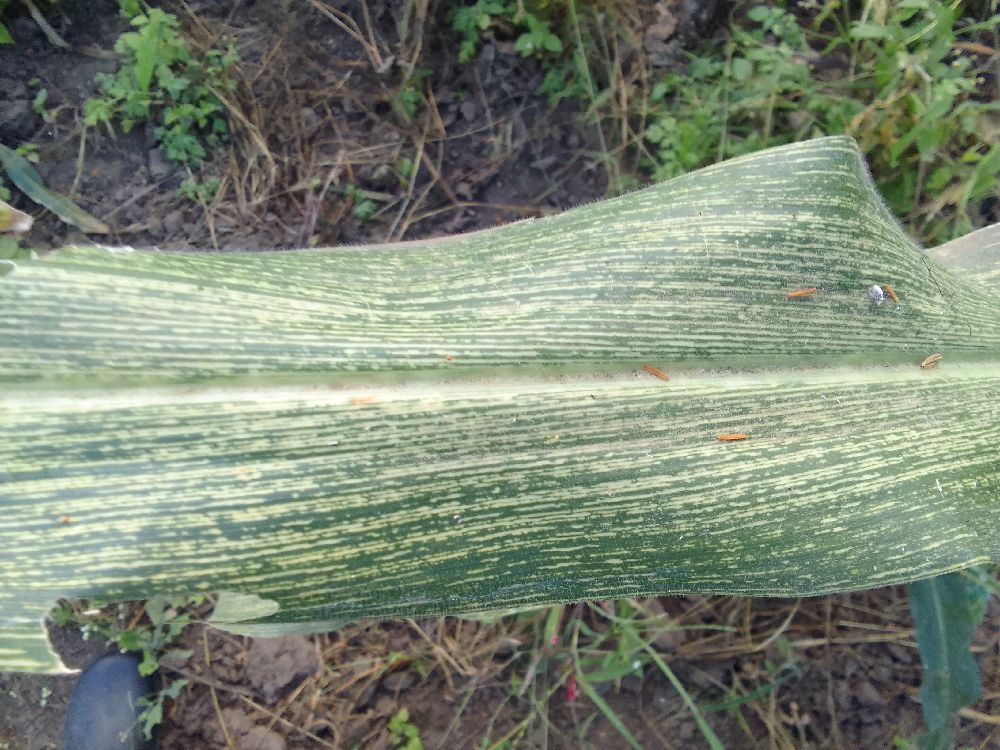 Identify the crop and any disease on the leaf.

maize, maize streak virus
